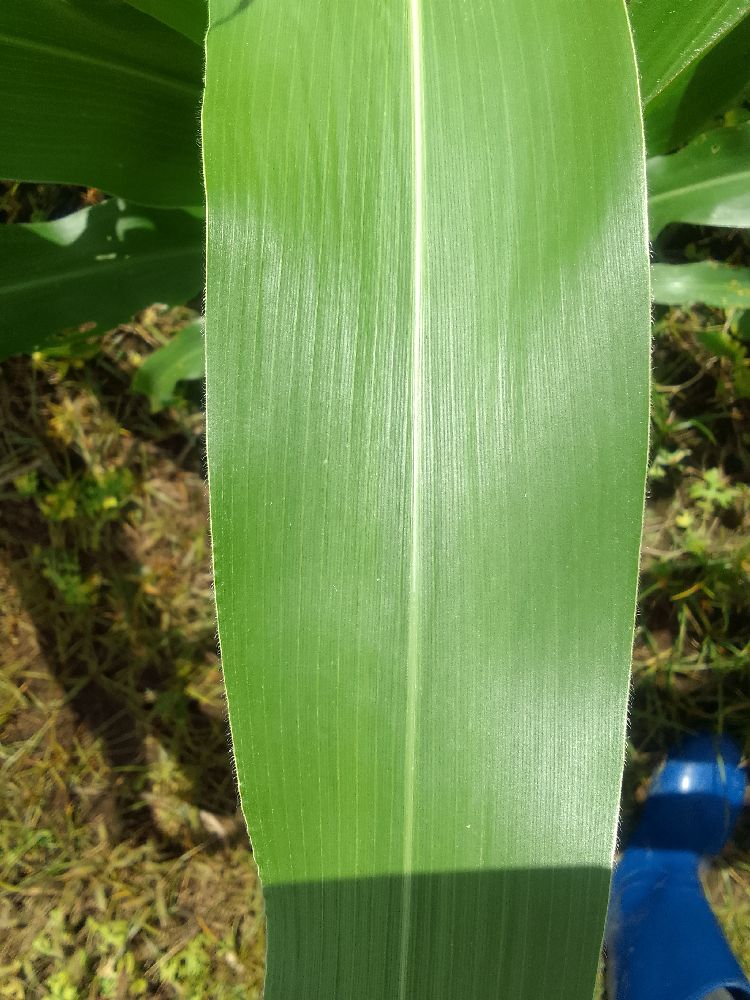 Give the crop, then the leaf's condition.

maize, healthy
